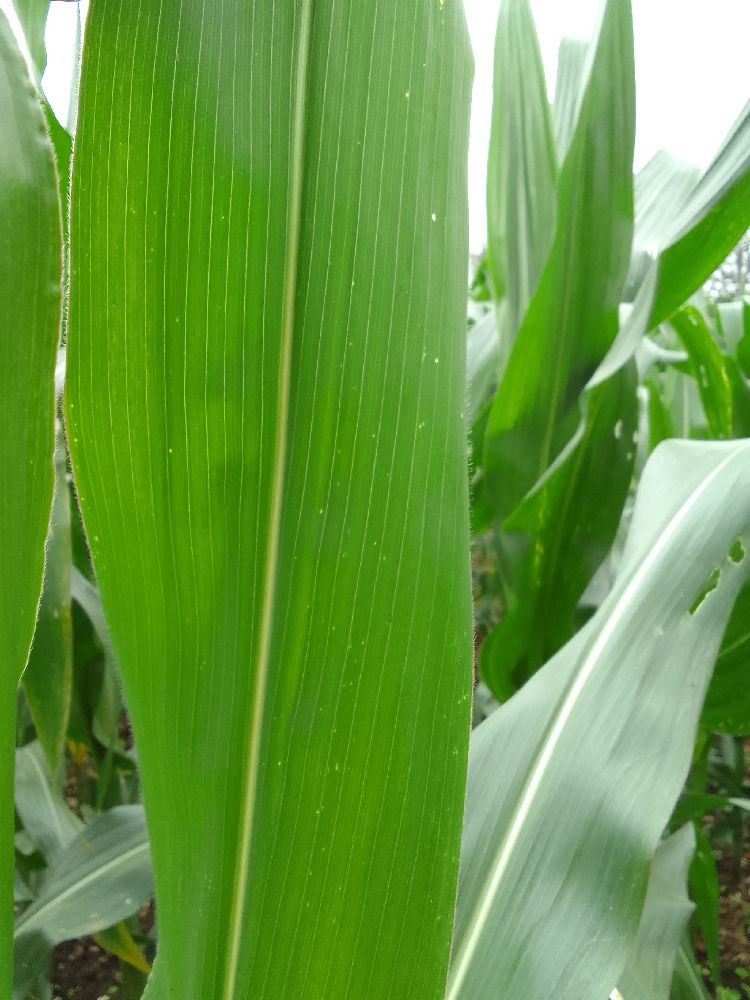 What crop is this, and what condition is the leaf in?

maize, healthy
